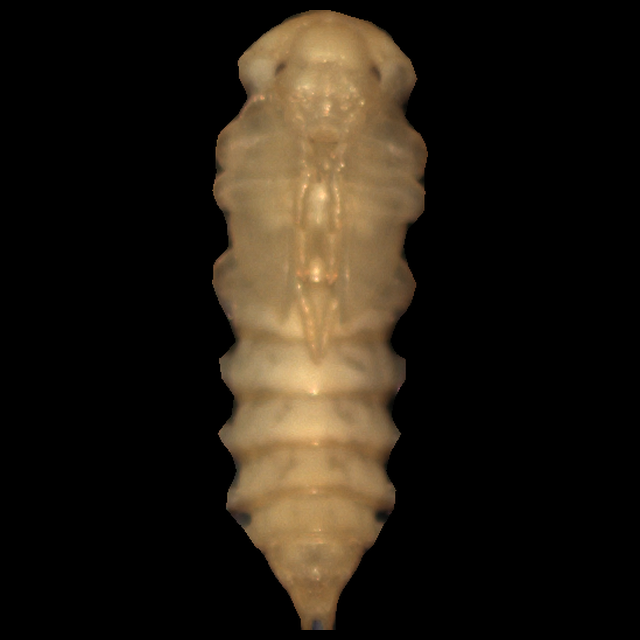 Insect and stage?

mealworm pupa
